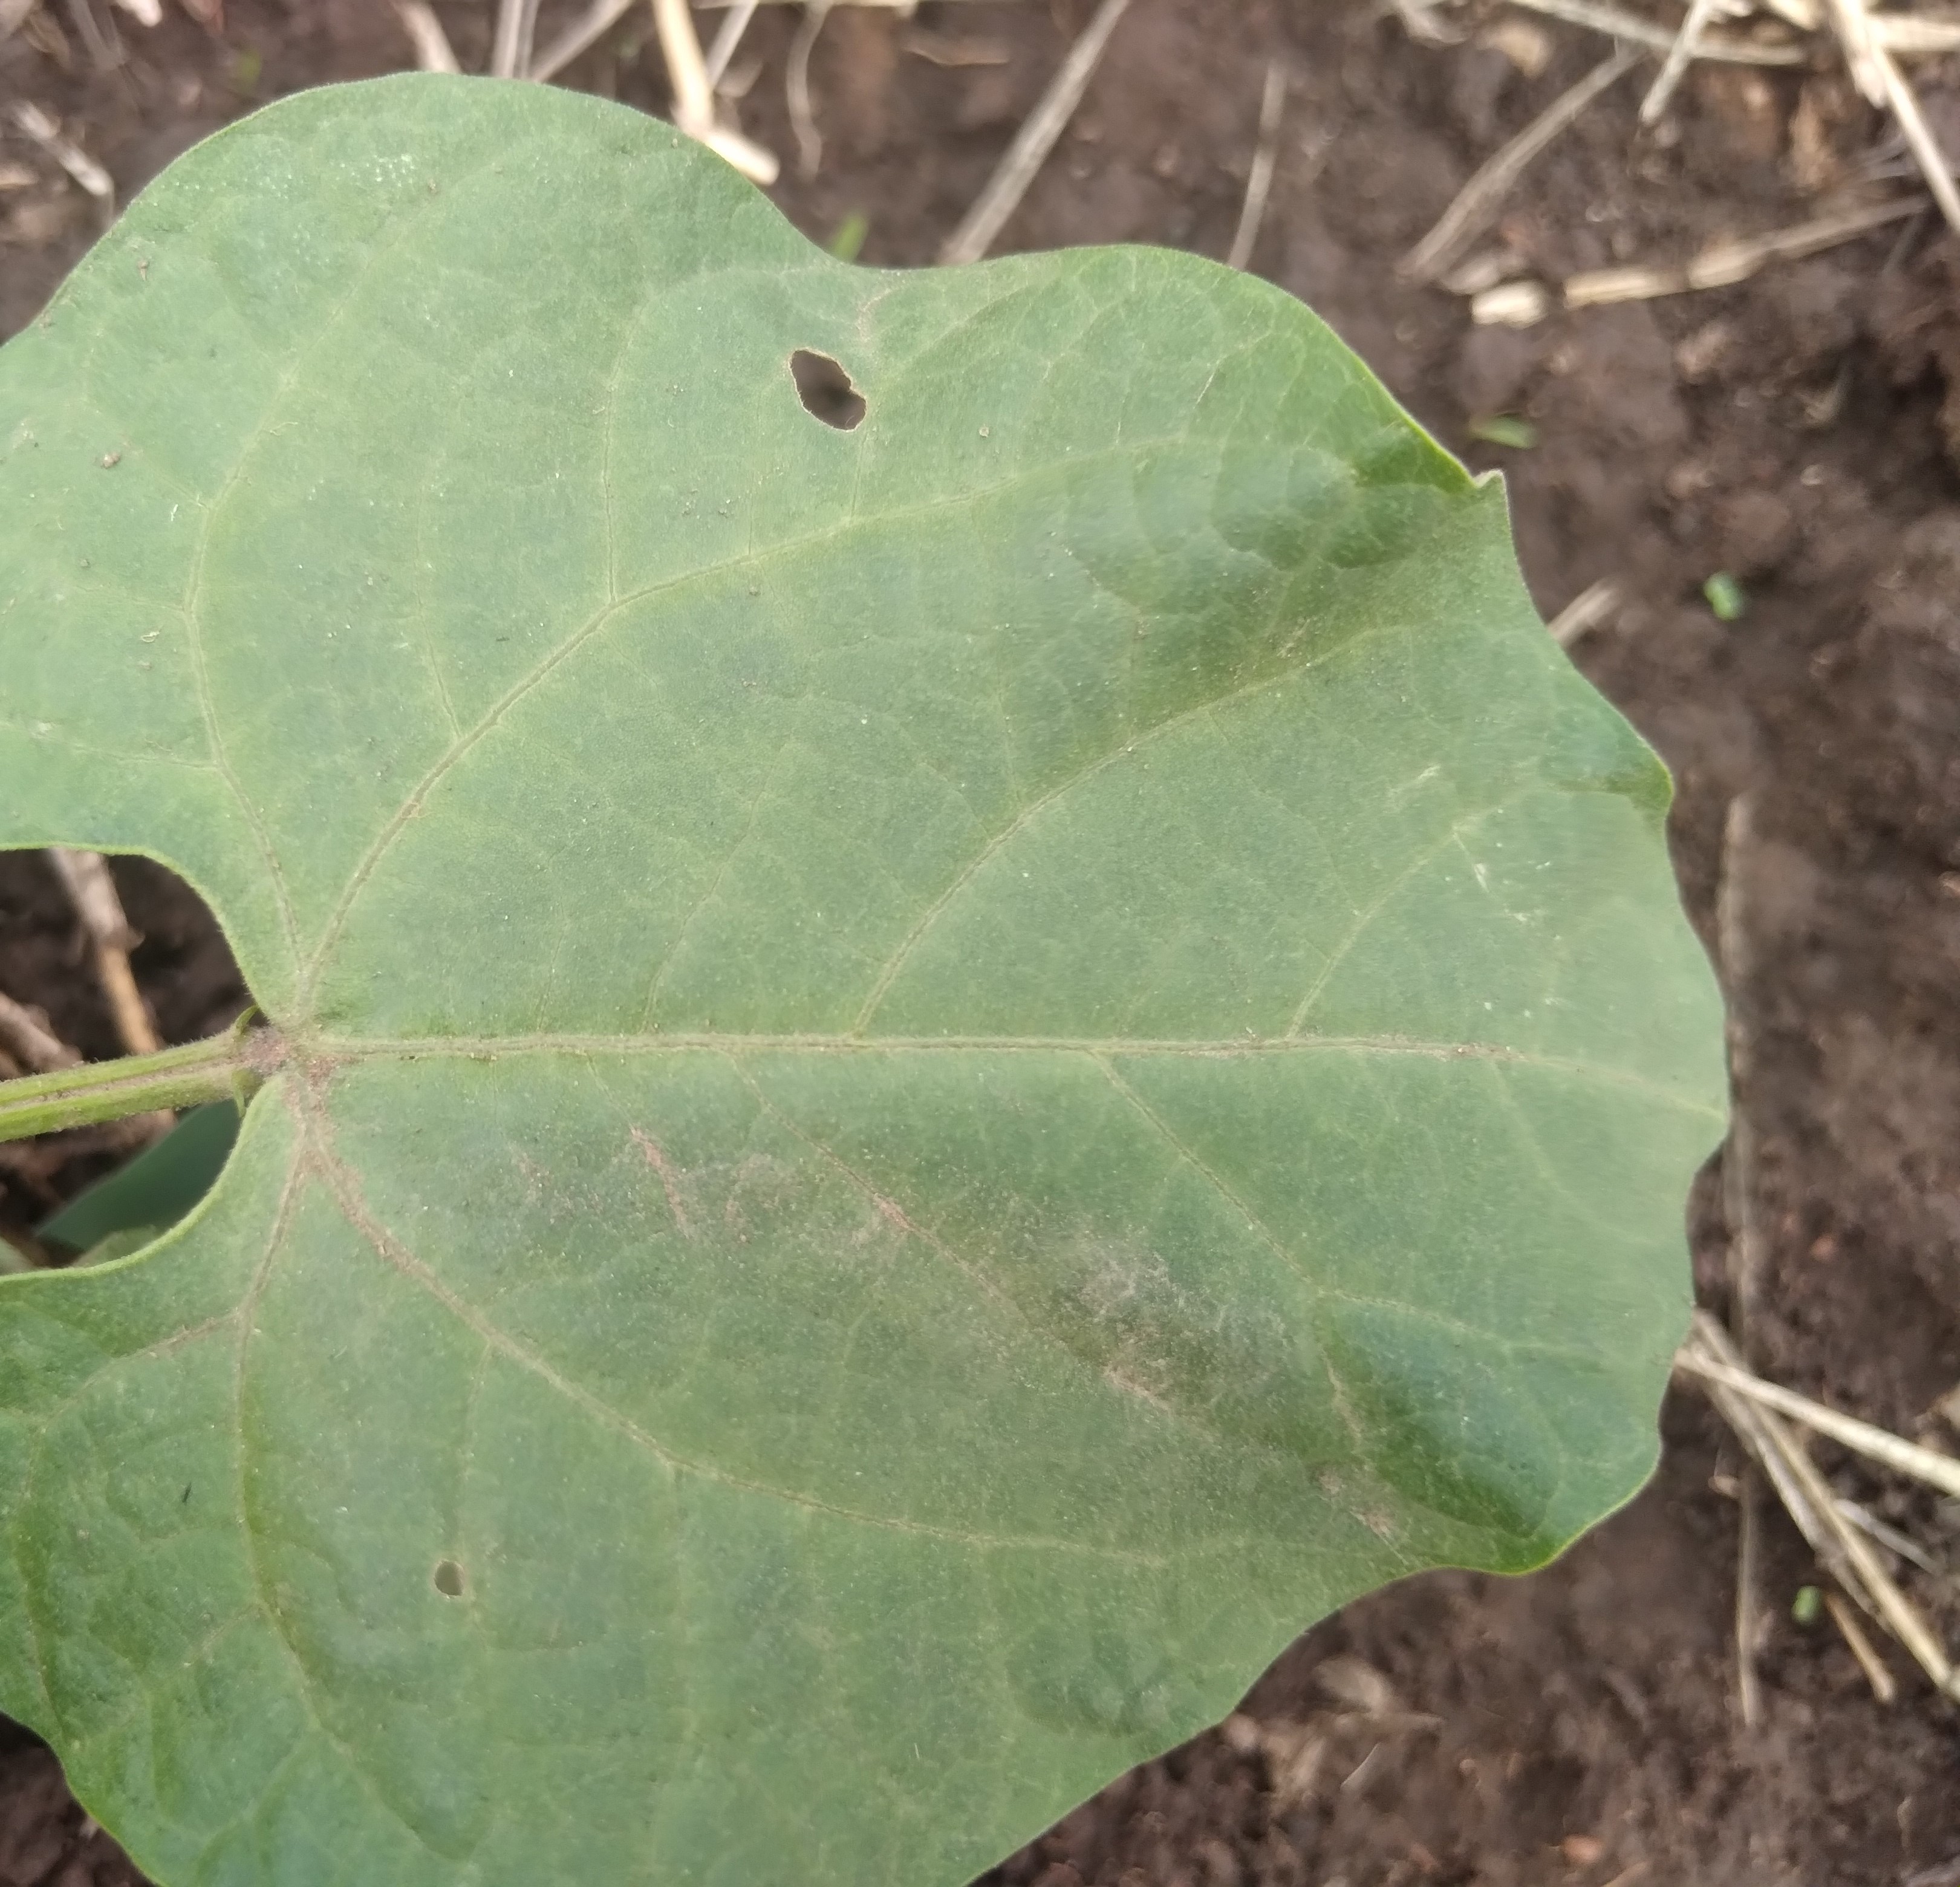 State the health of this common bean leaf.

healthy
